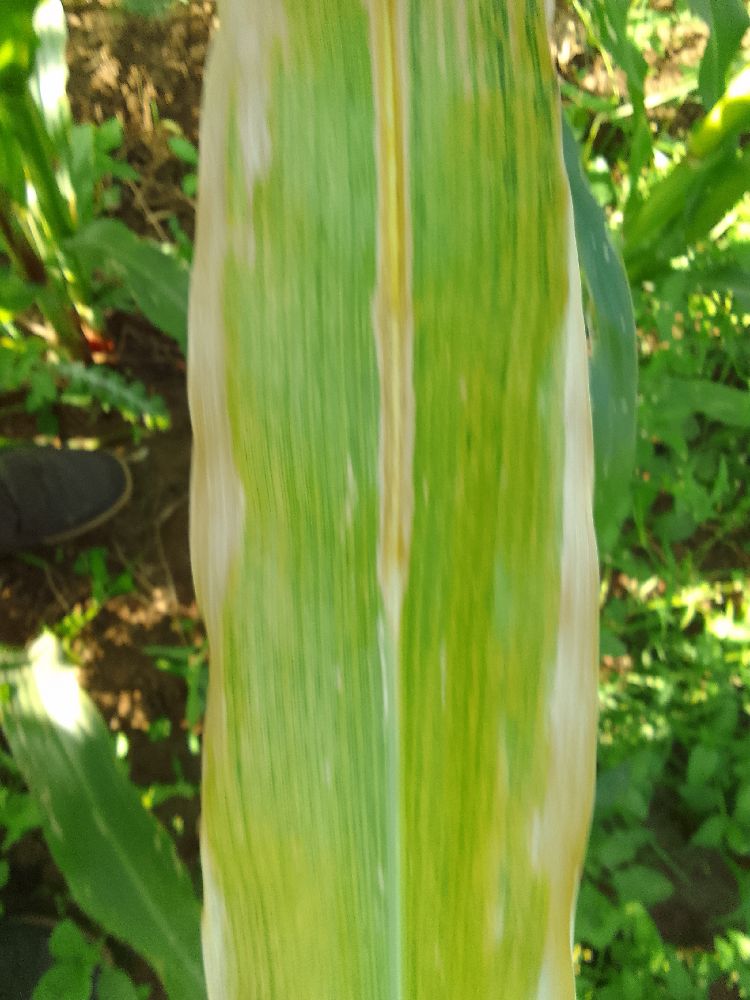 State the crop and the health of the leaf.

maize, maize lethal necrosis
